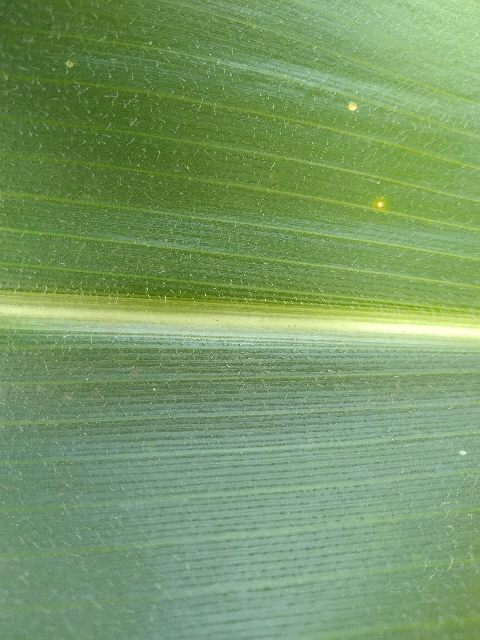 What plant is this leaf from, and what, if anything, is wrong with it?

maize, healthy
